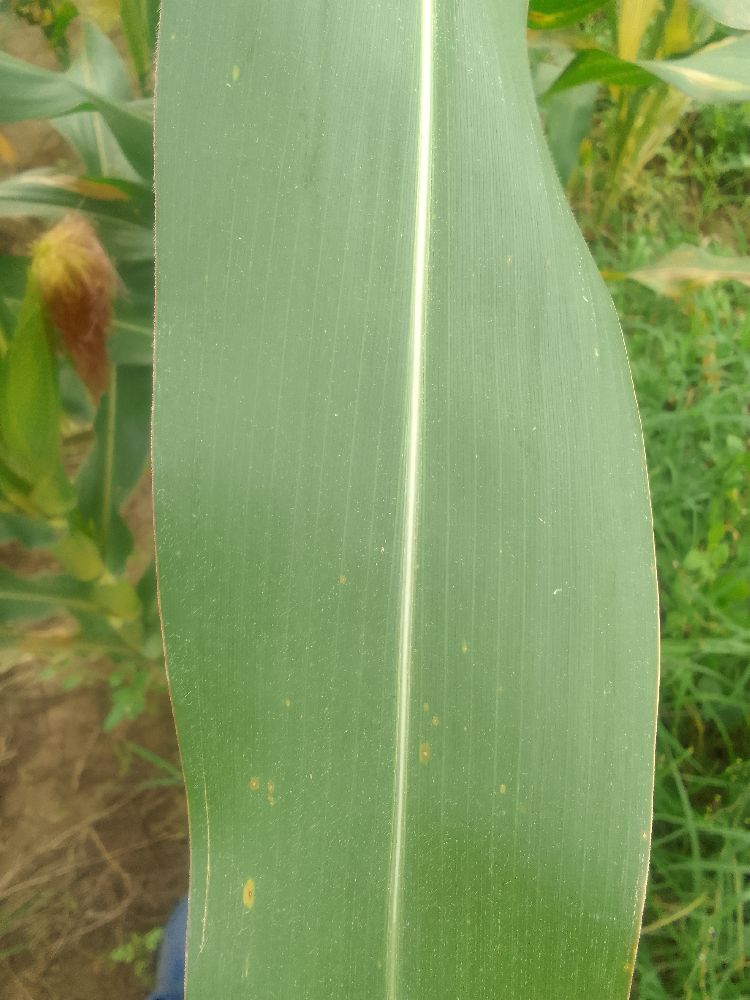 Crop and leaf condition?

maize, healthy
